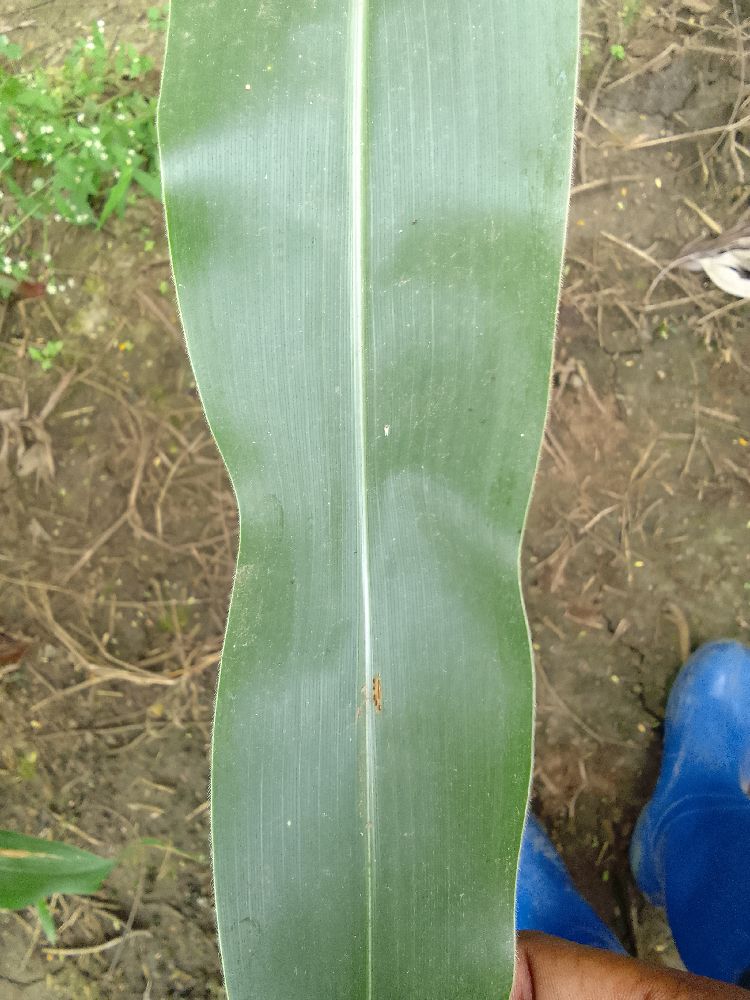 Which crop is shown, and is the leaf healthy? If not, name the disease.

maize, healthy
